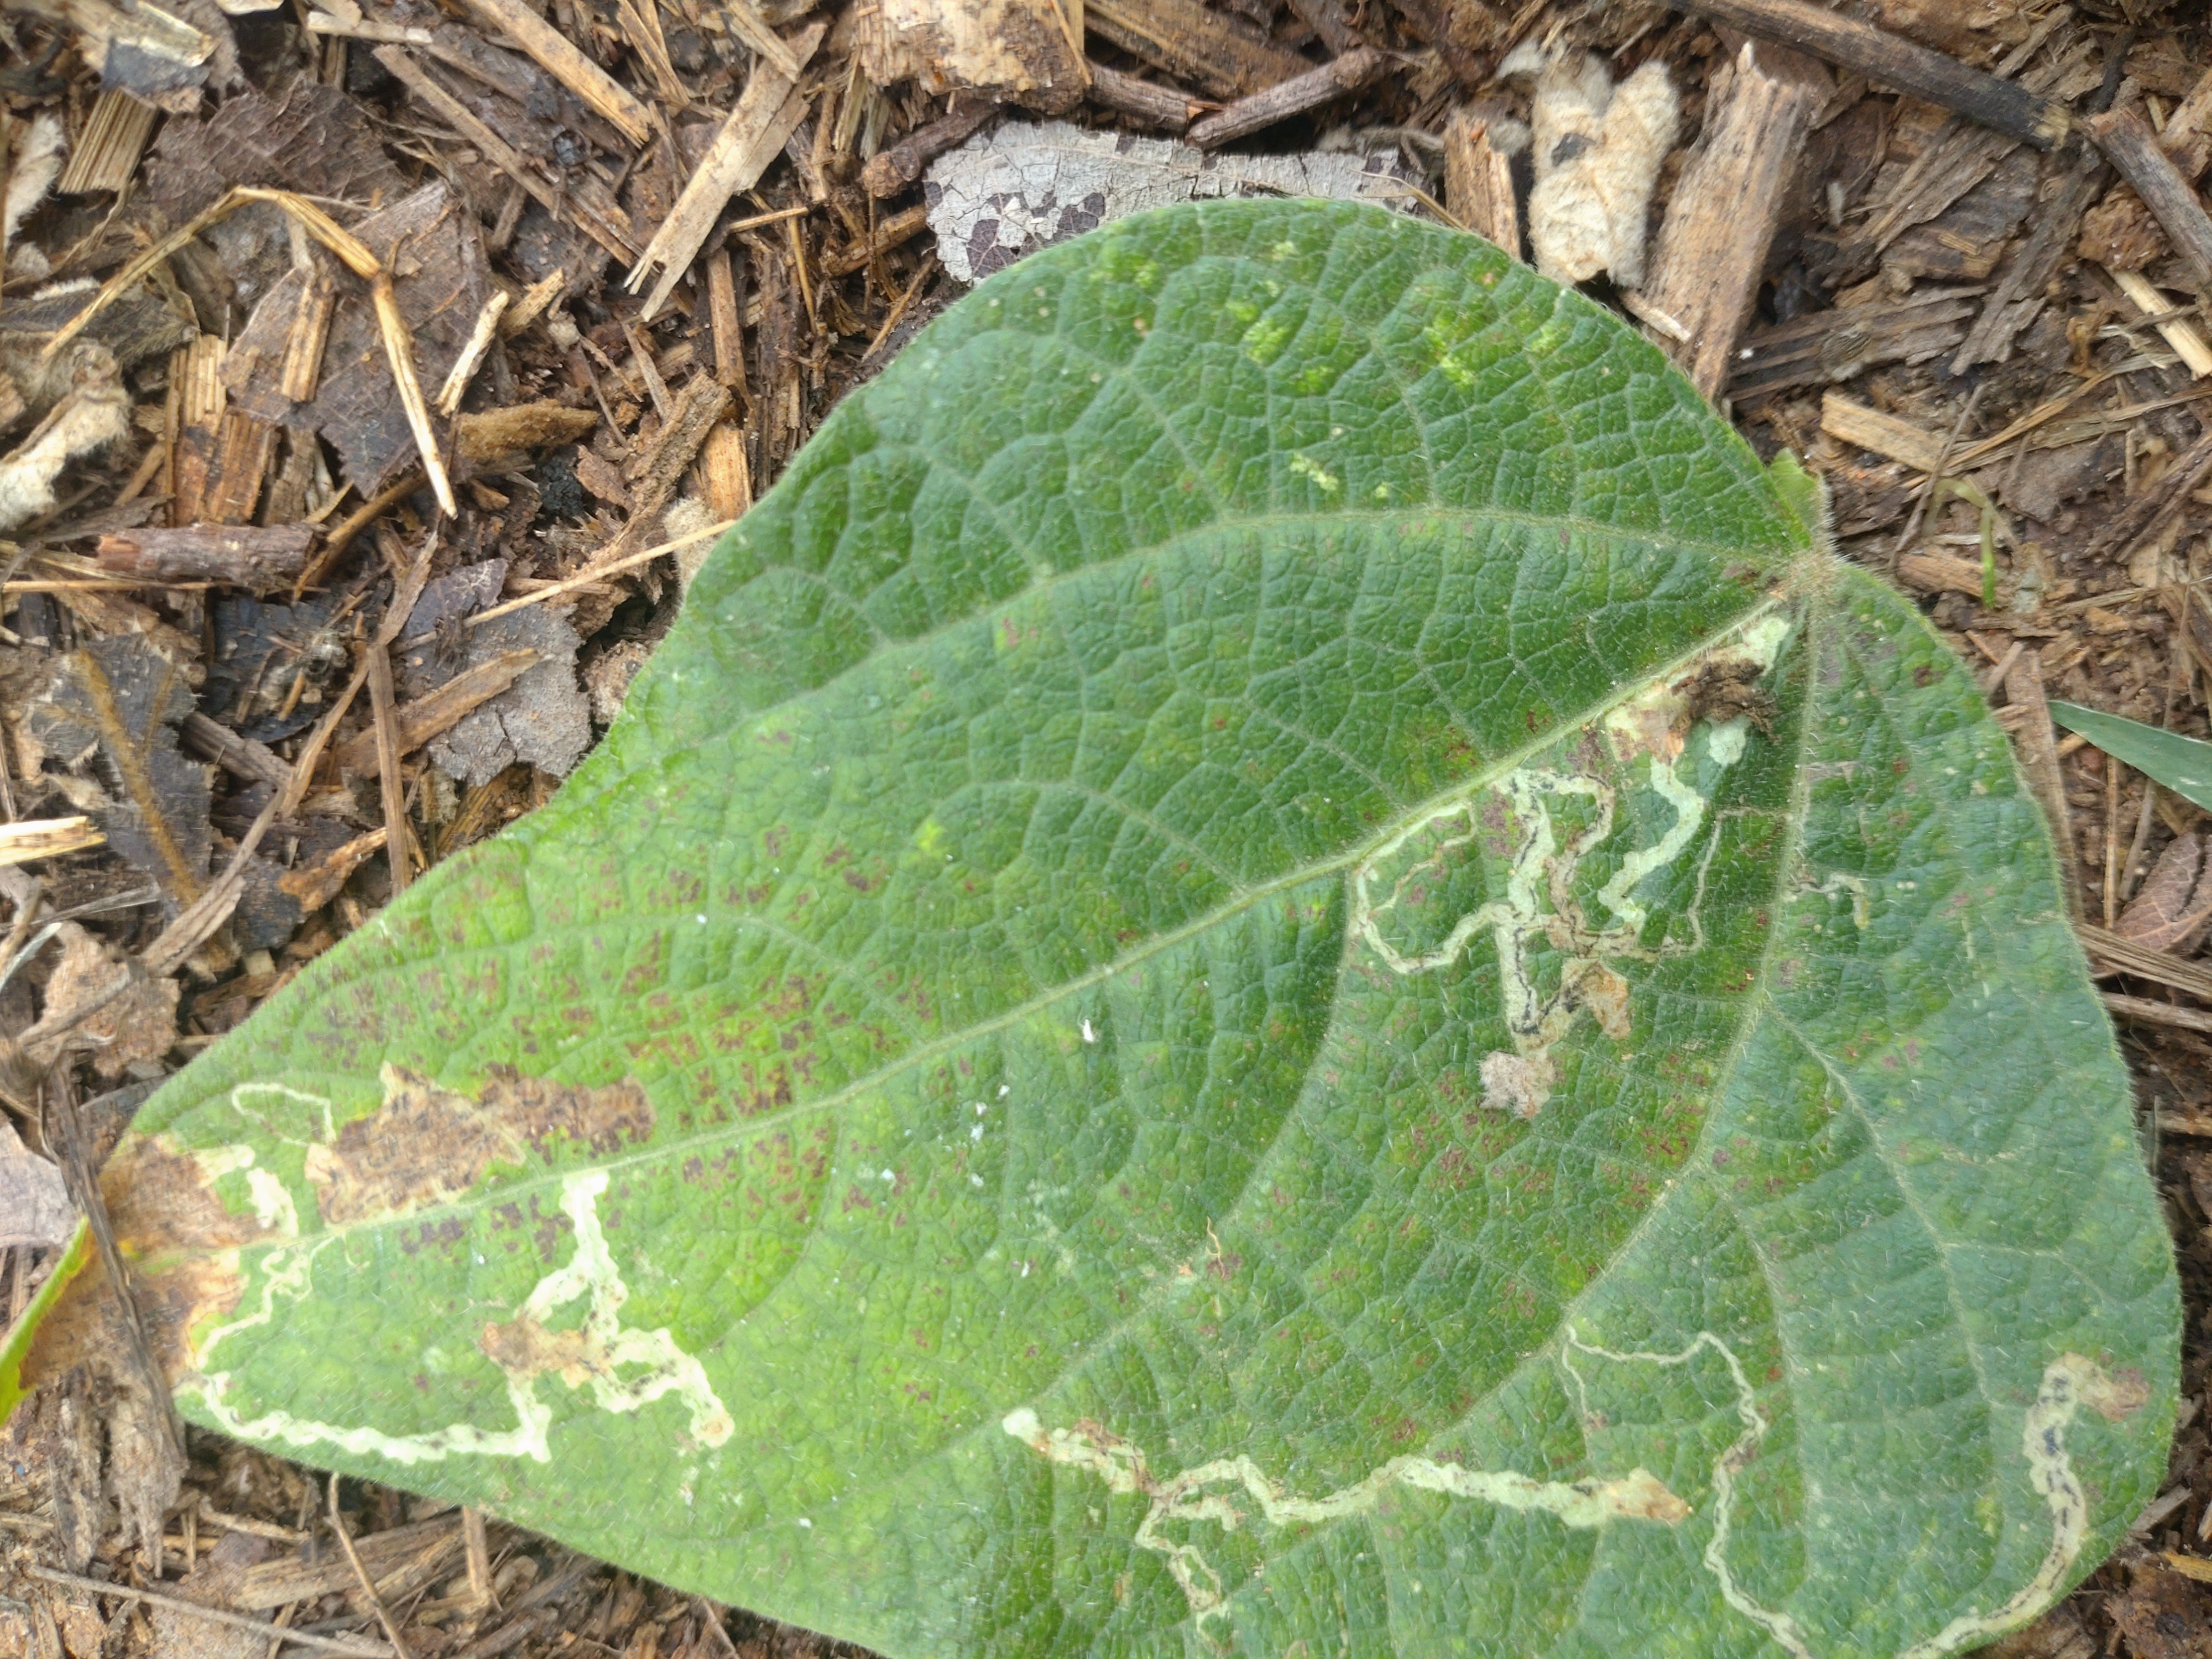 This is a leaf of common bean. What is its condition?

anthracnose
